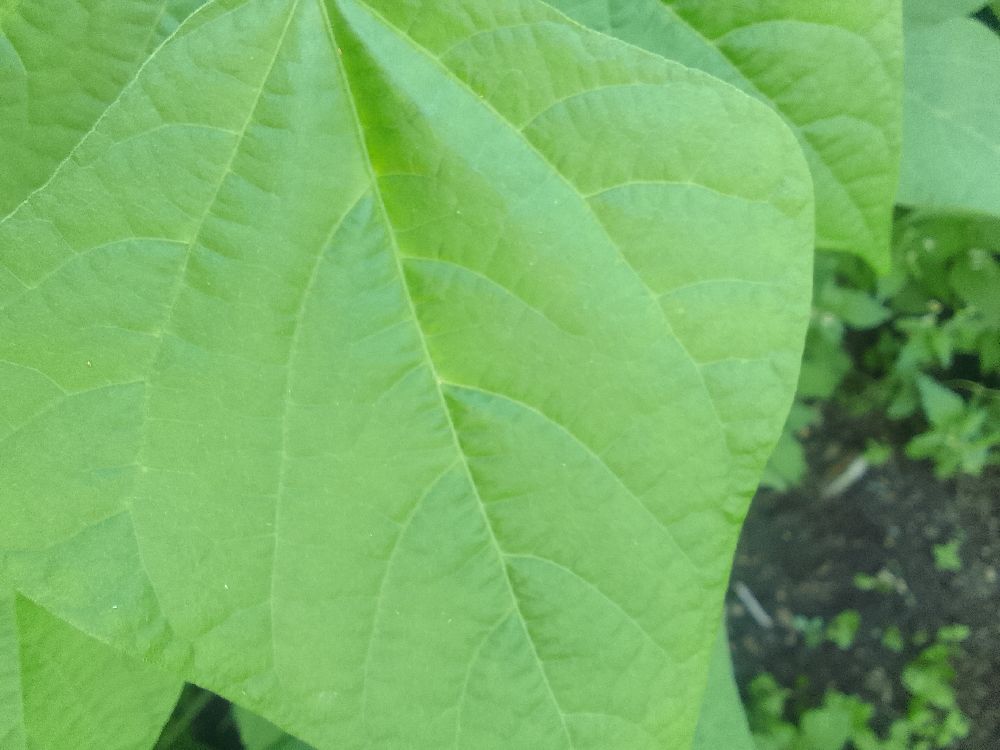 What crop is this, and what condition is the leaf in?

common bean, healthy
